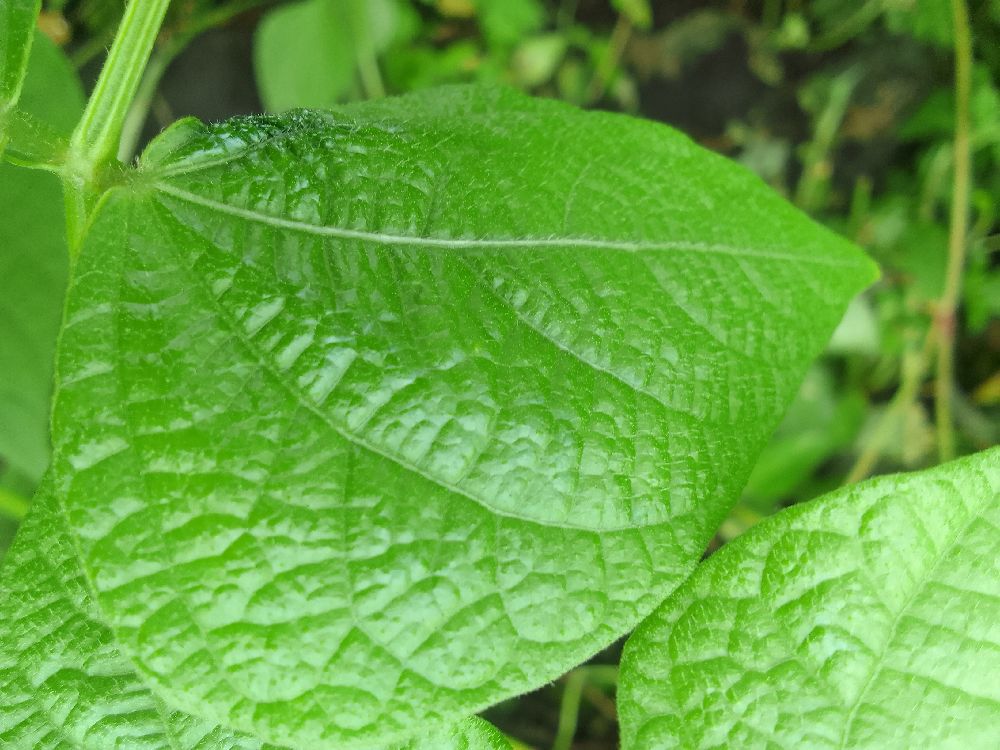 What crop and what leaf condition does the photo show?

common bean, healthy
